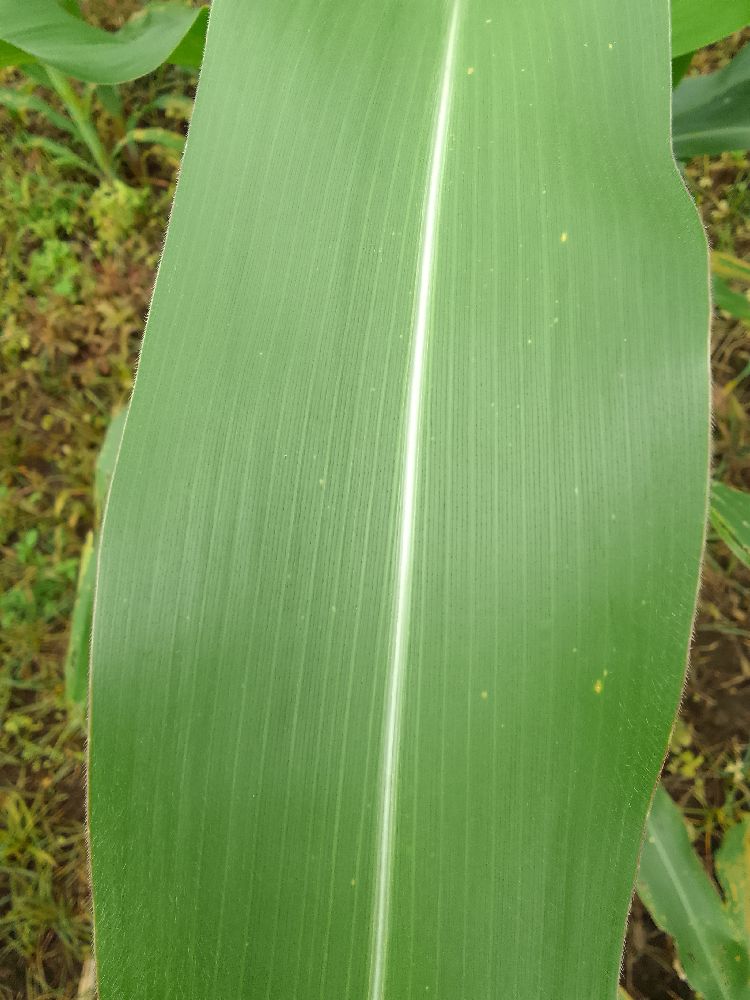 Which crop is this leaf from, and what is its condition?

maize, healthy
